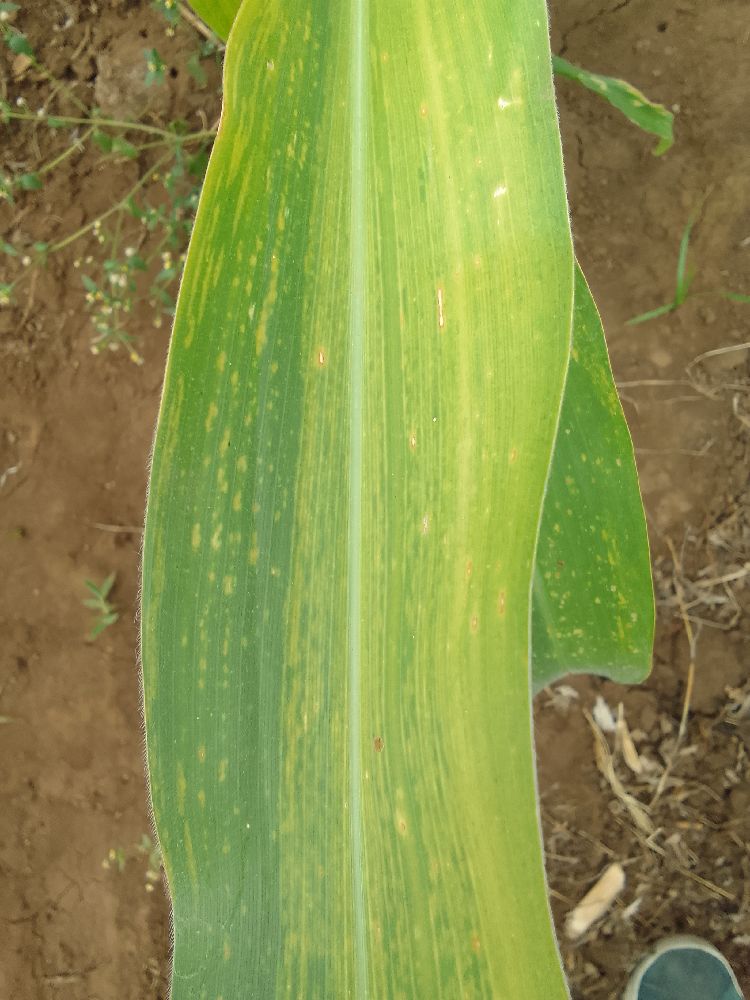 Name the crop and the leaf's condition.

maize, maize lethal necrosis
